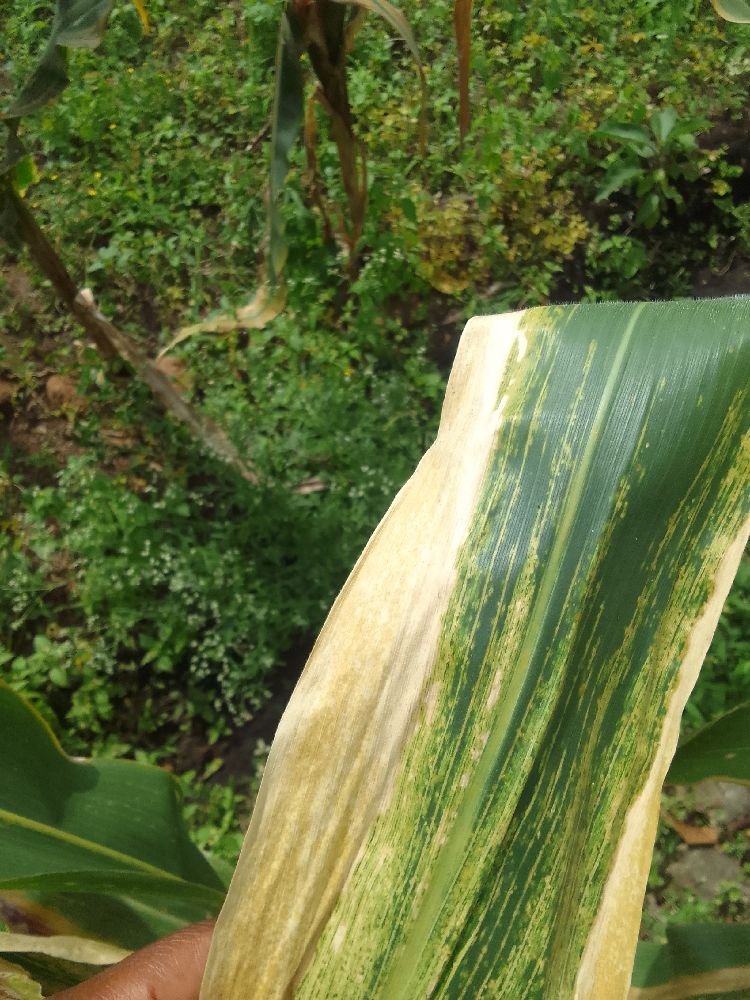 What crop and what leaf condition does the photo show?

maize, maize lethal necrosis
